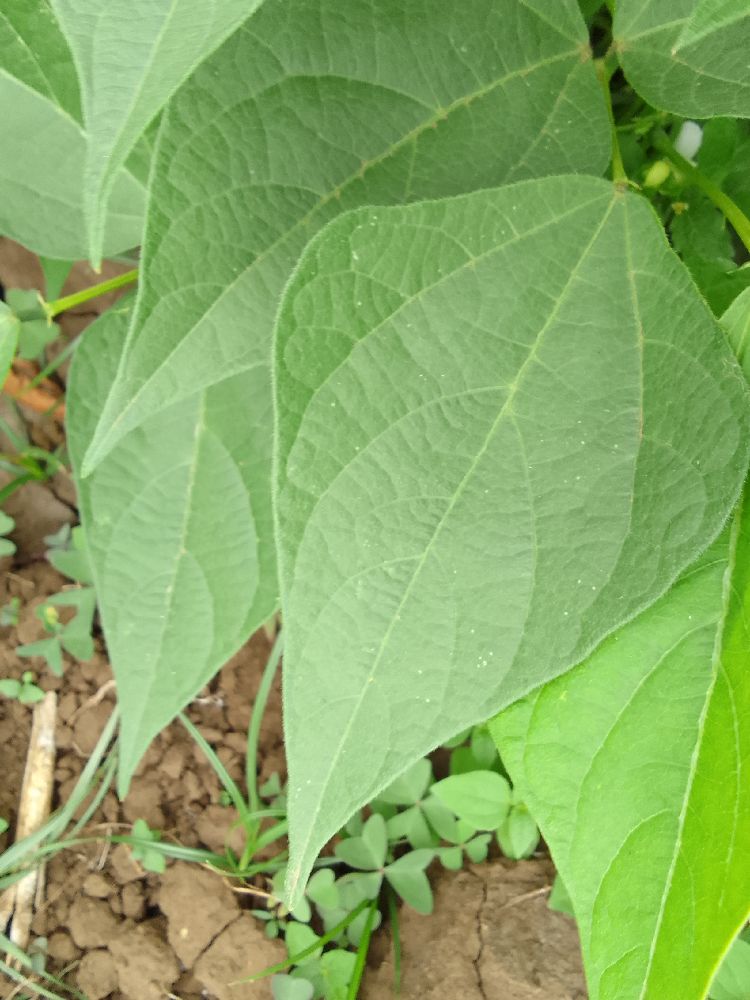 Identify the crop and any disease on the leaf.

common bean, healthy
